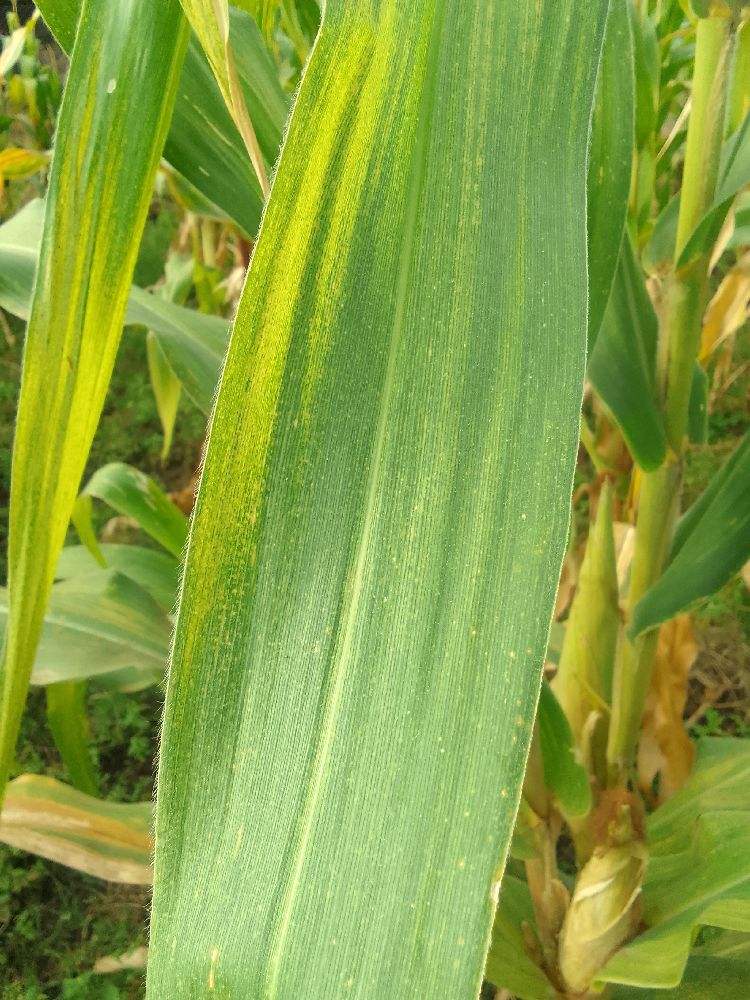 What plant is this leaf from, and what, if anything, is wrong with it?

maize, maize lethal necrosis
